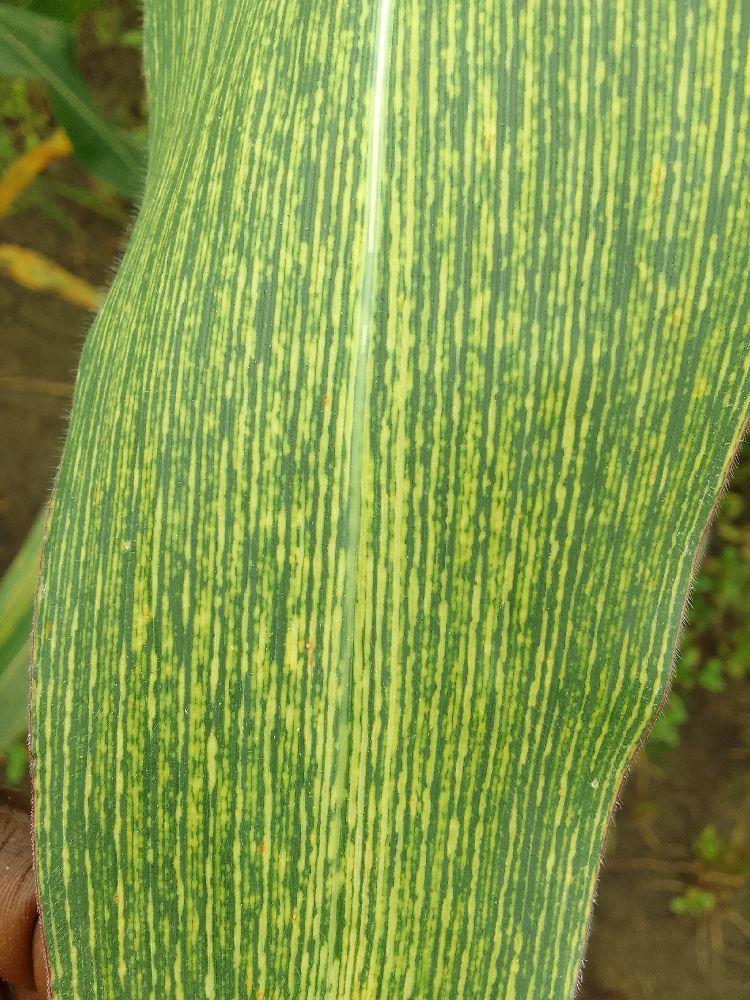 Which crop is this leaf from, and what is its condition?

maize, maize streak virus
